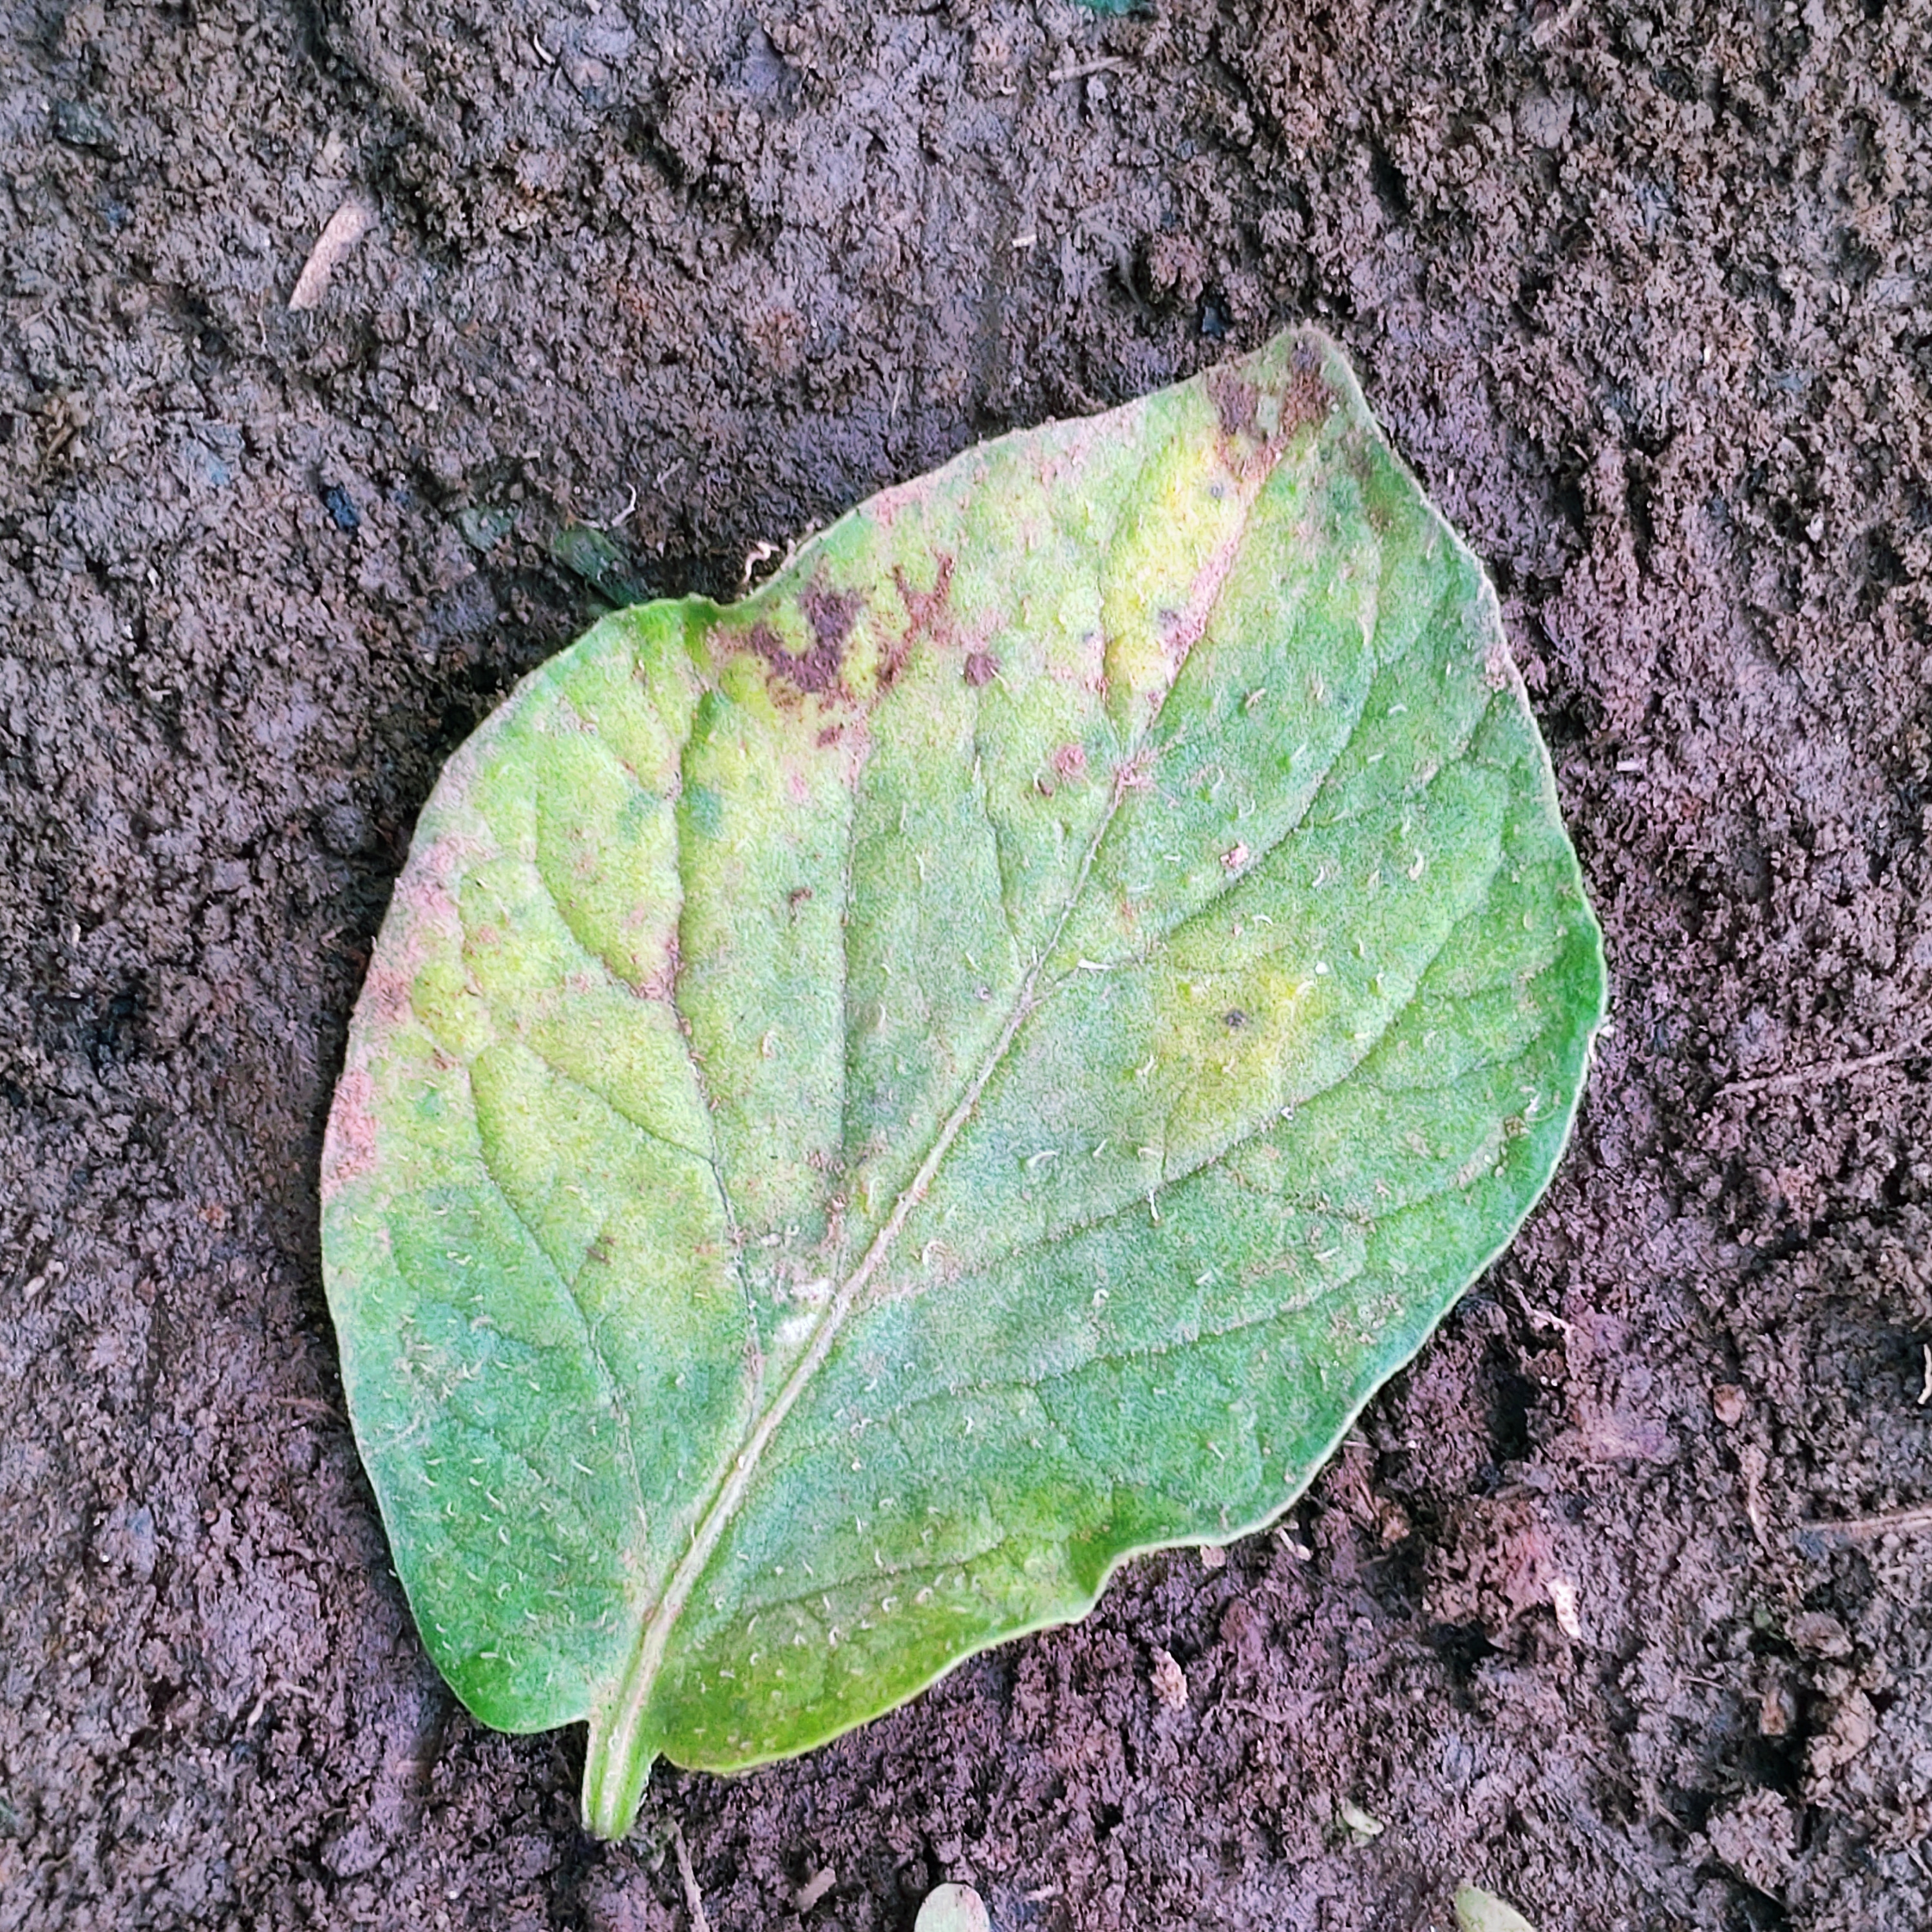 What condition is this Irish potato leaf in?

late blight
